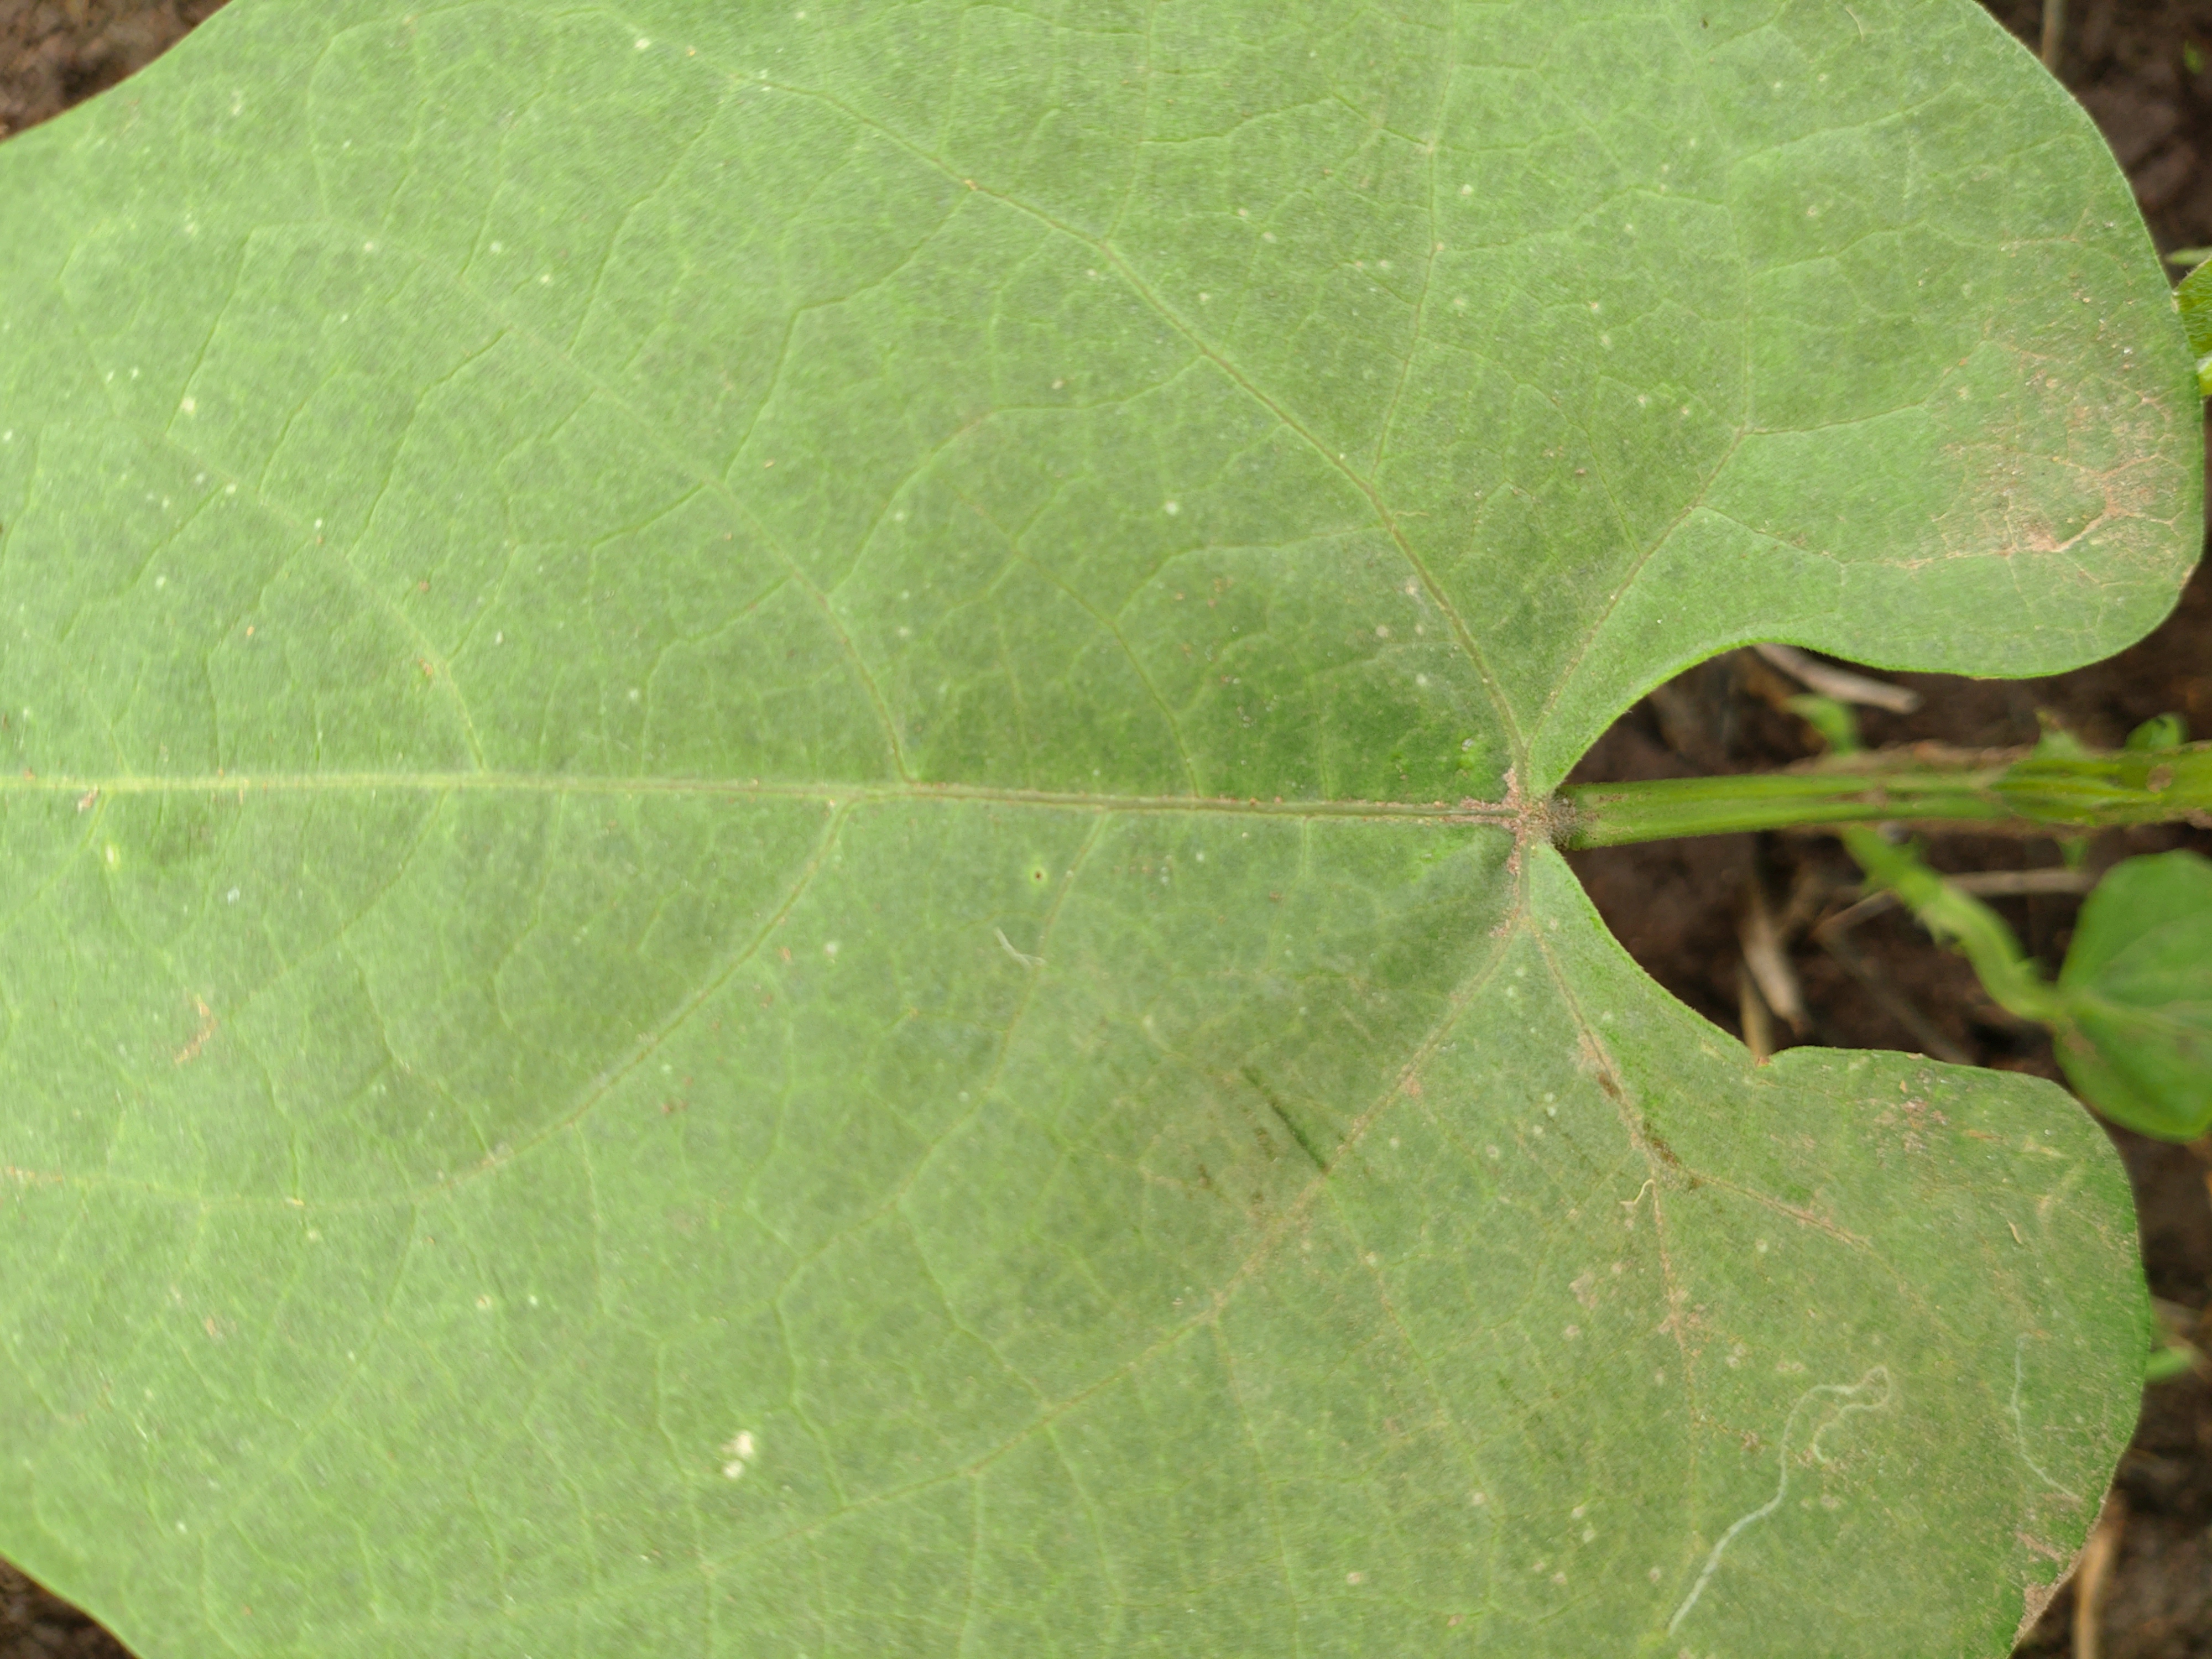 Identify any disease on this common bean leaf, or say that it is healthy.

healthy
